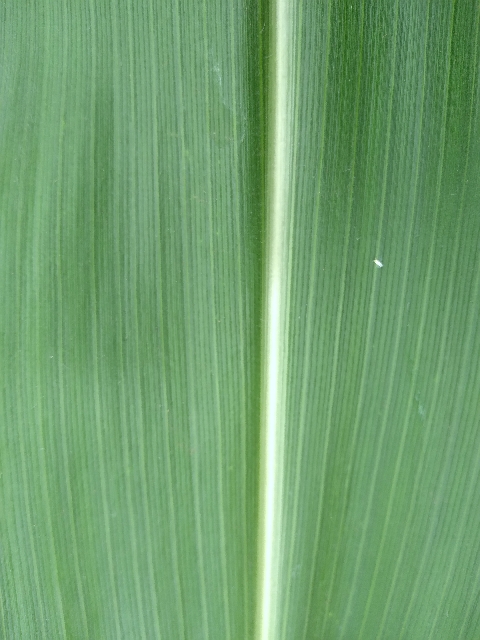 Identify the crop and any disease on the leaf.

maize, healthy
